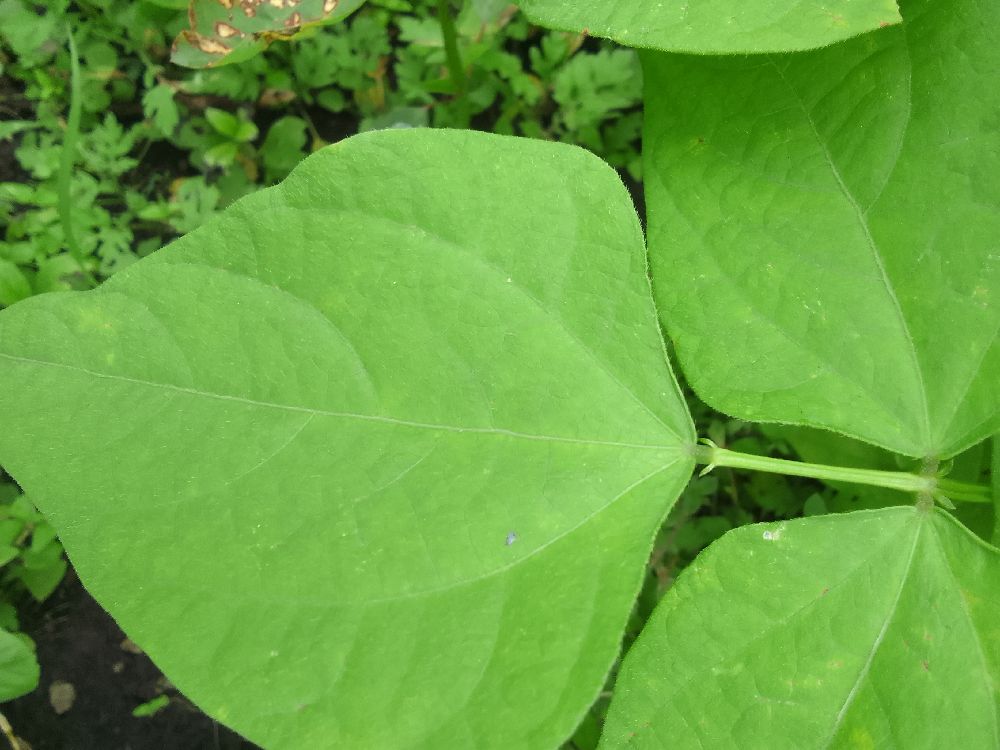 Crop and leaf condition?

common bean, healthy
